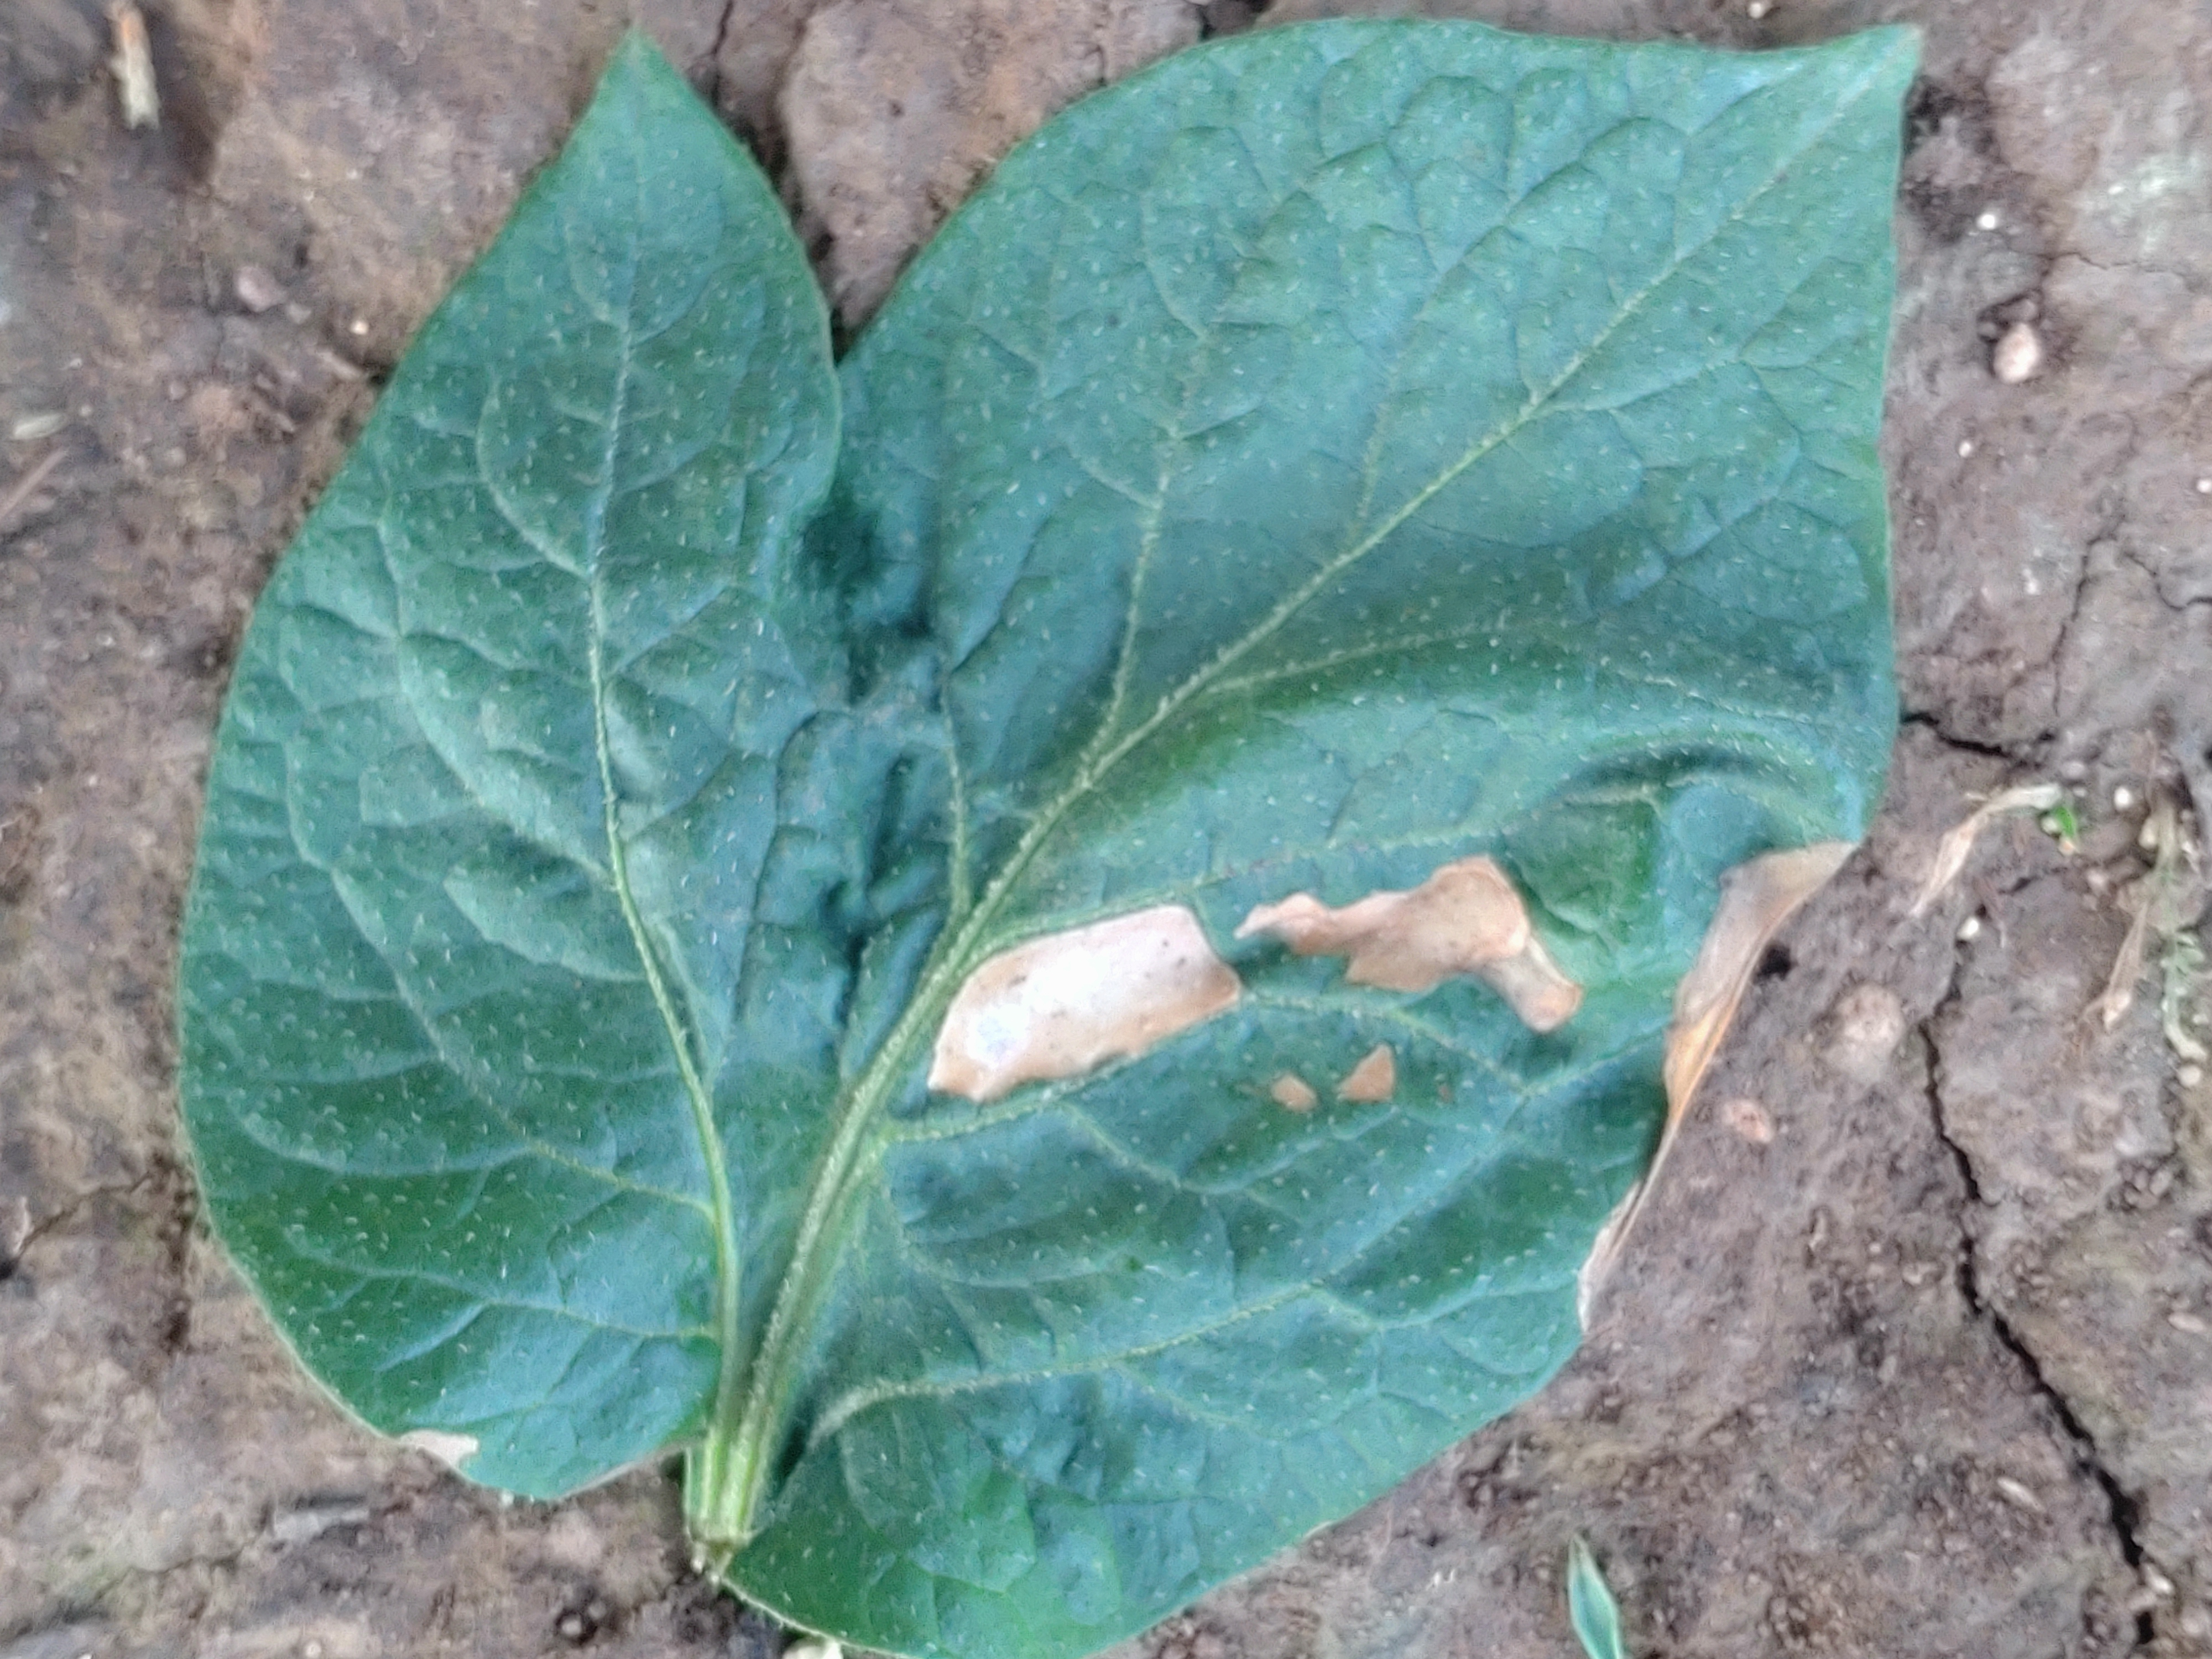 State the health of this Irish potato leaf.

early blight
